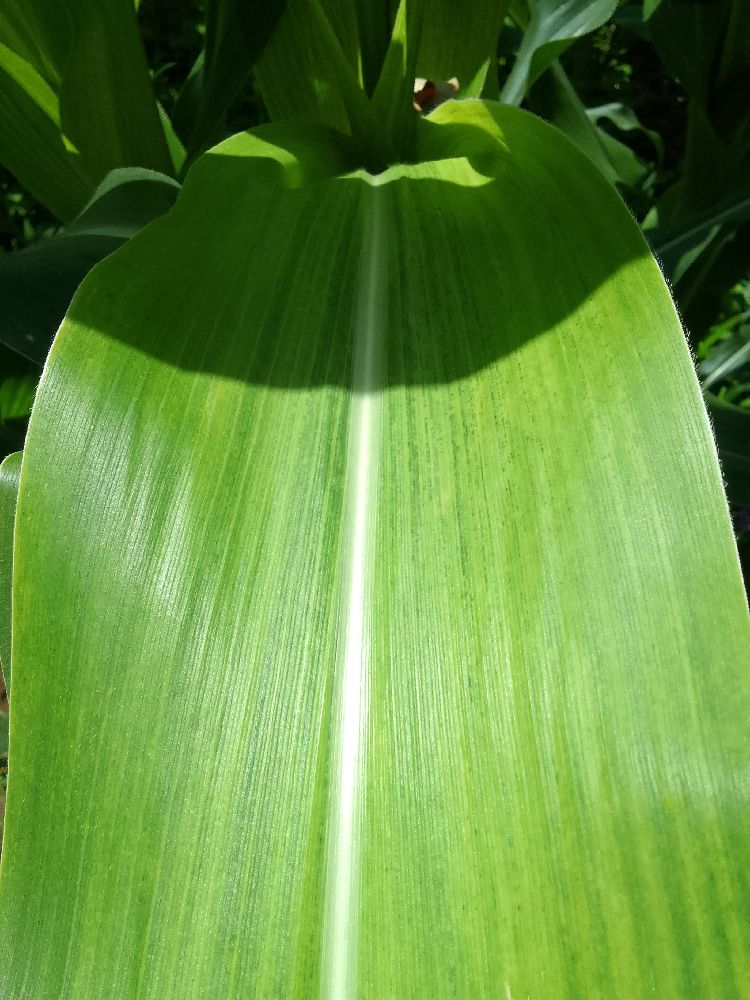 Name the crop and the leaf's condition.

maize, maize lethal necrosis
